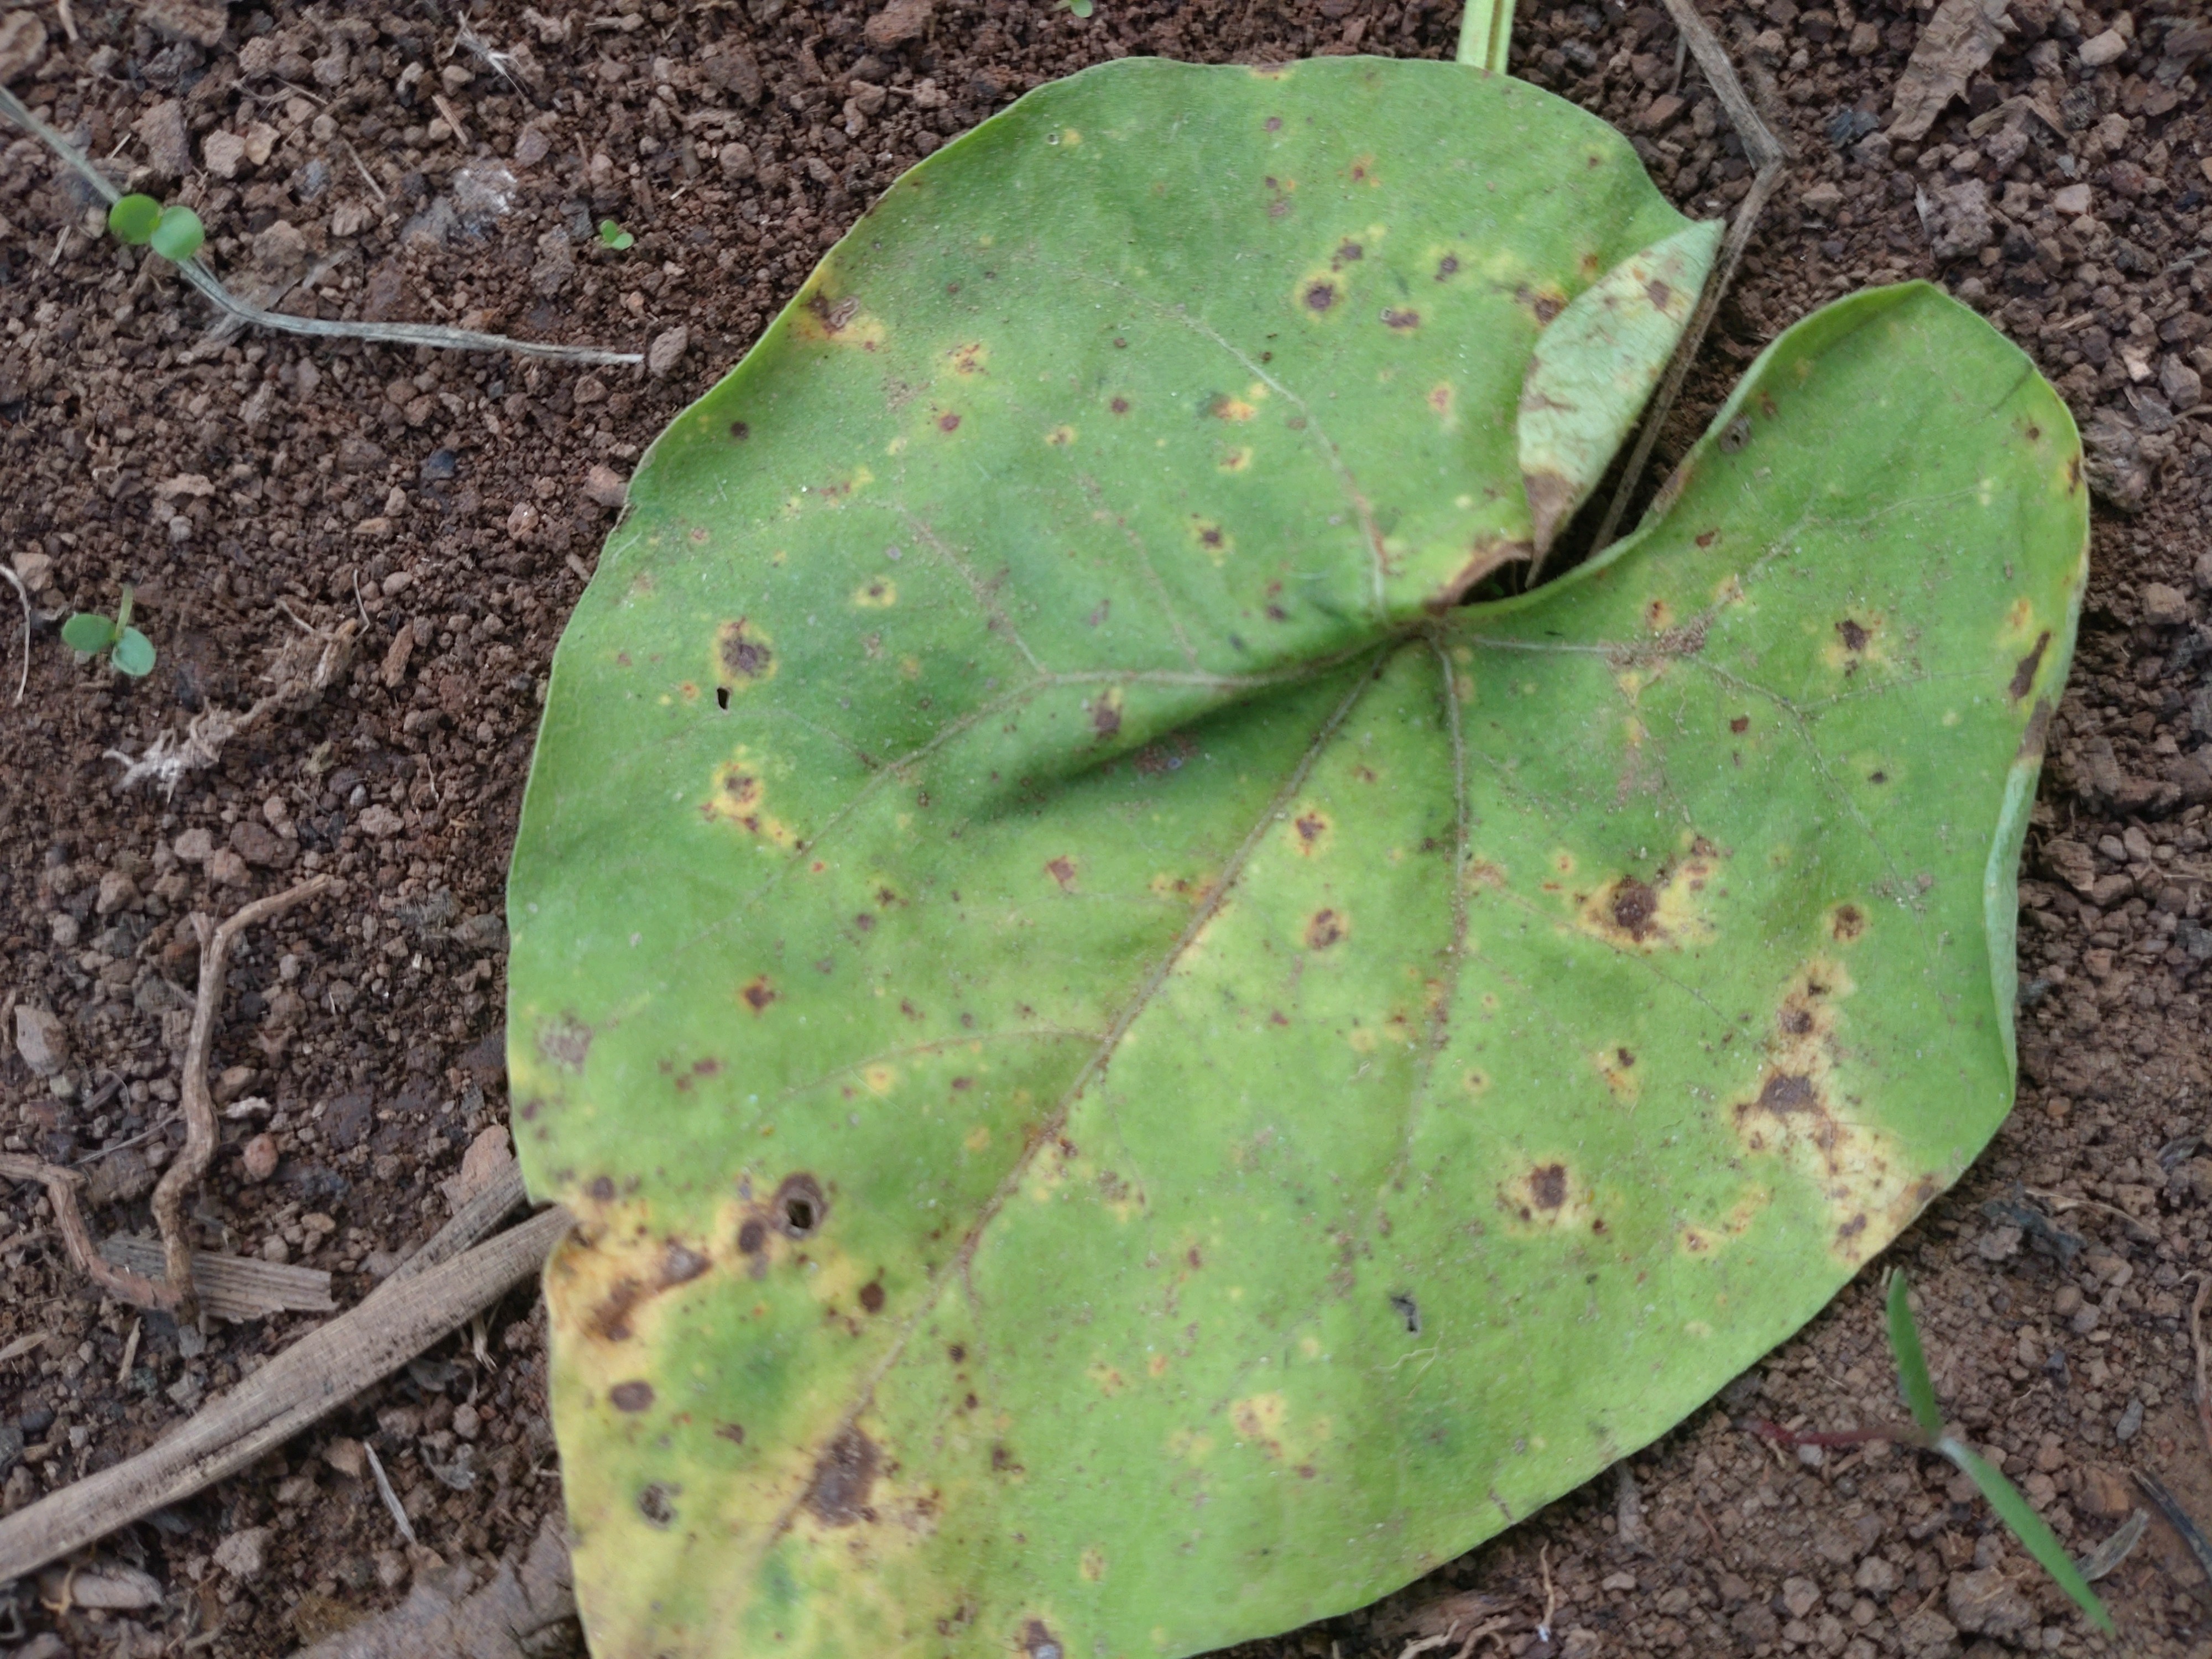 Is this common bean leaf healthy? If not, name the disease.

rust
